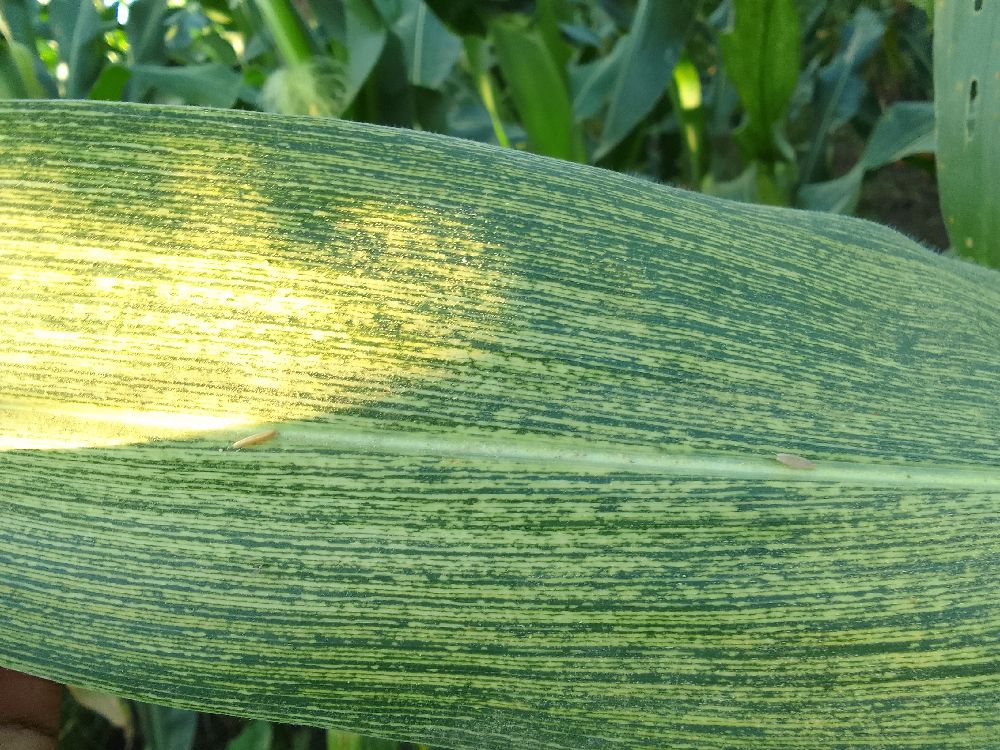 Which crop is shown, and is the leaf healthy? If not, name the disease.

maize, maize streak virus
